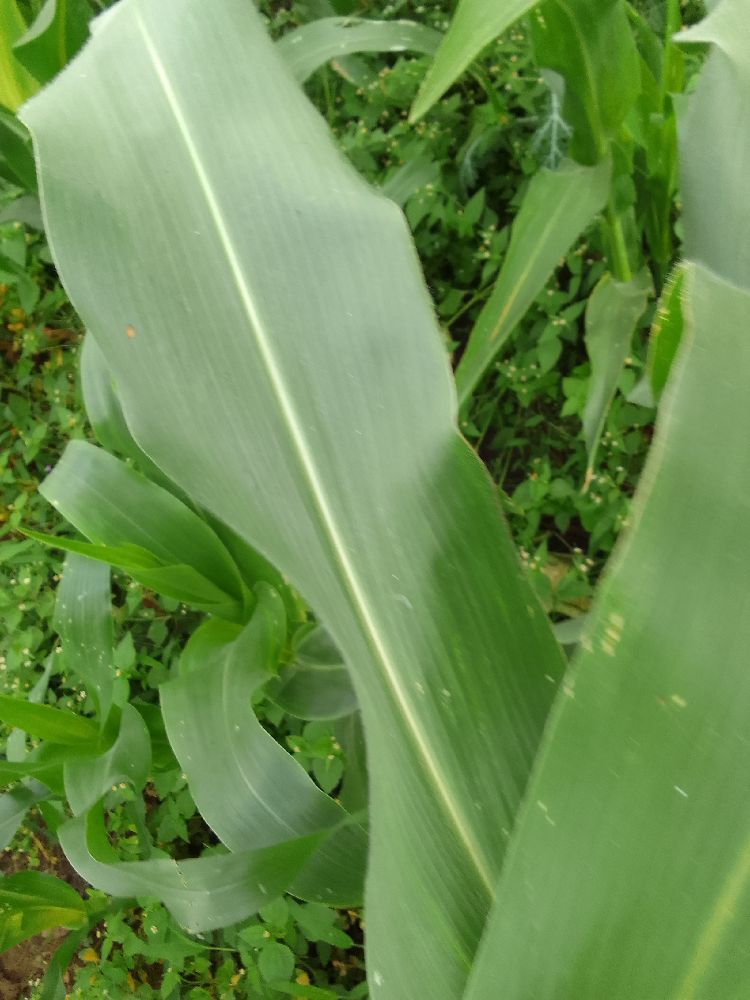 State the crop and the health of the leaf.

maize, healthy
